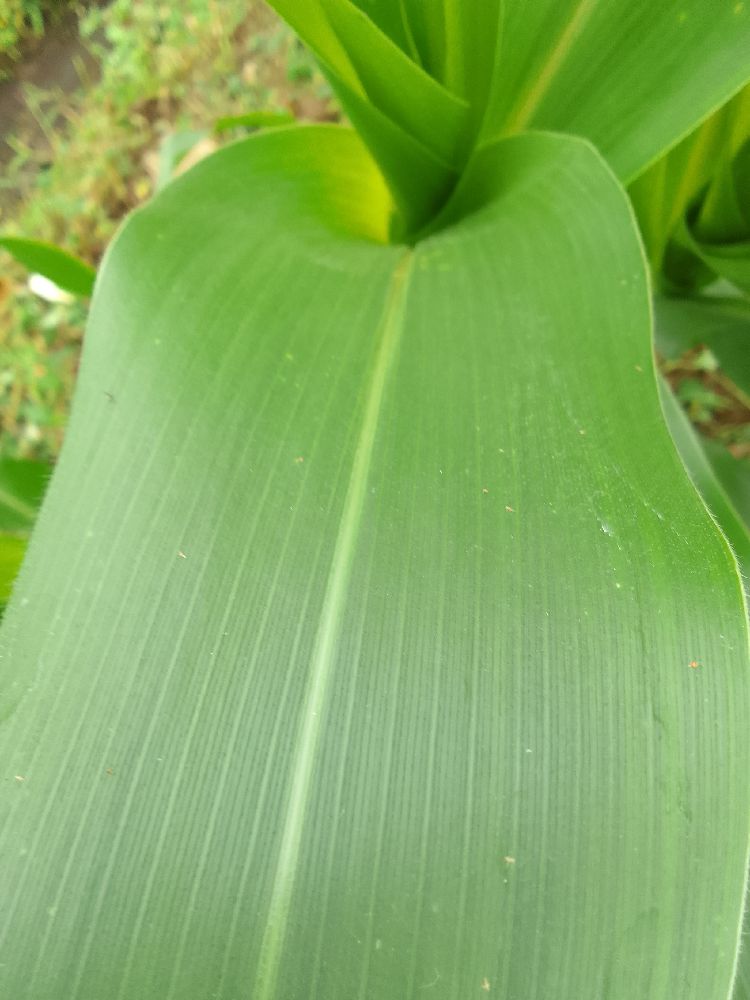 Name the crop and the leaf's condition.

maize, healthy
